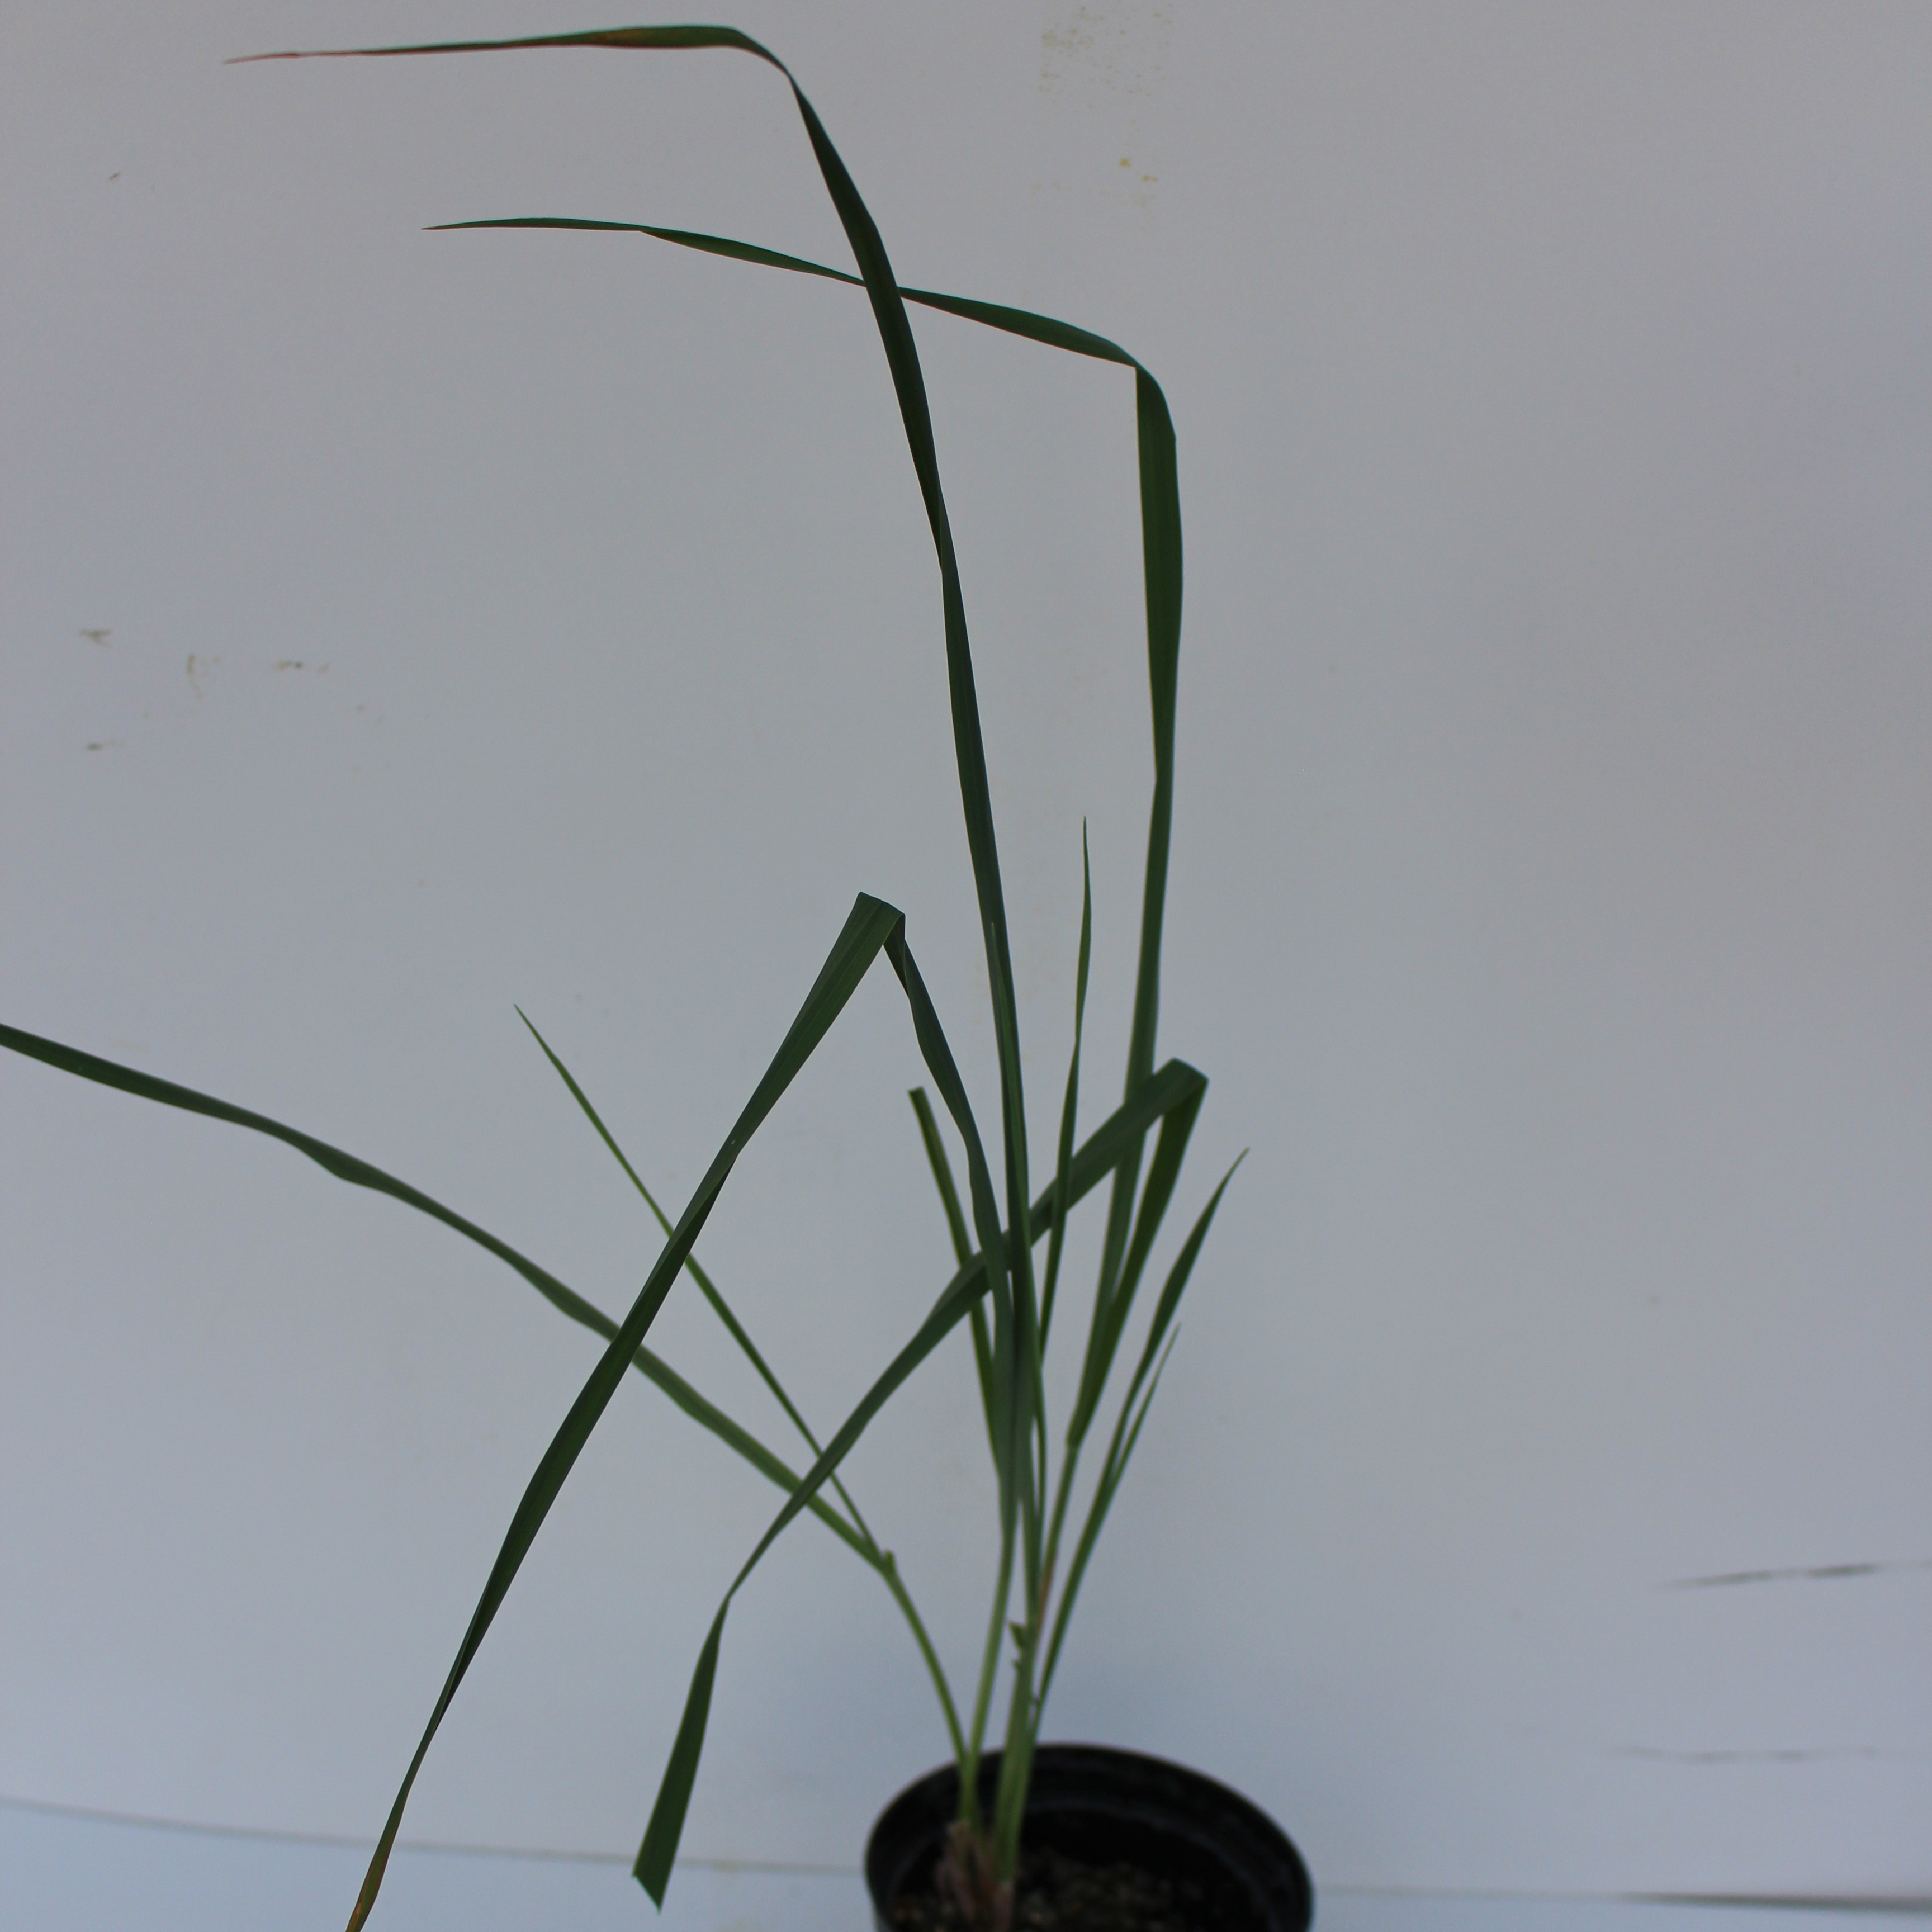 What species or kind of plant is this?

Avena sterilis
